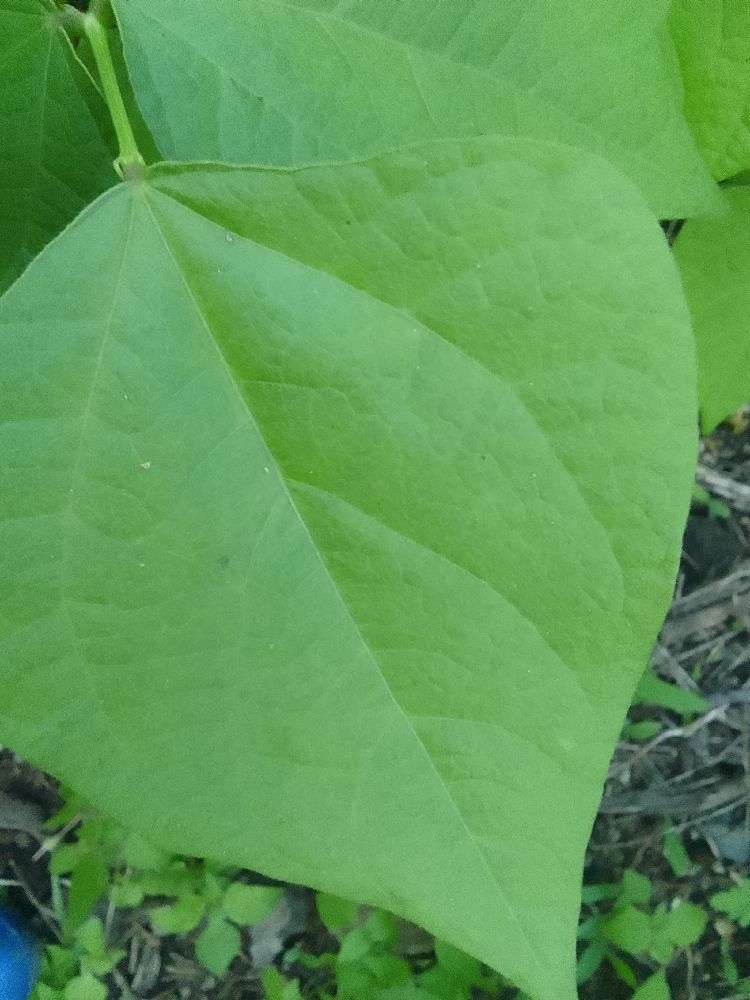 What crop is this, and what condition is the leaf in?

common bean, healthy
